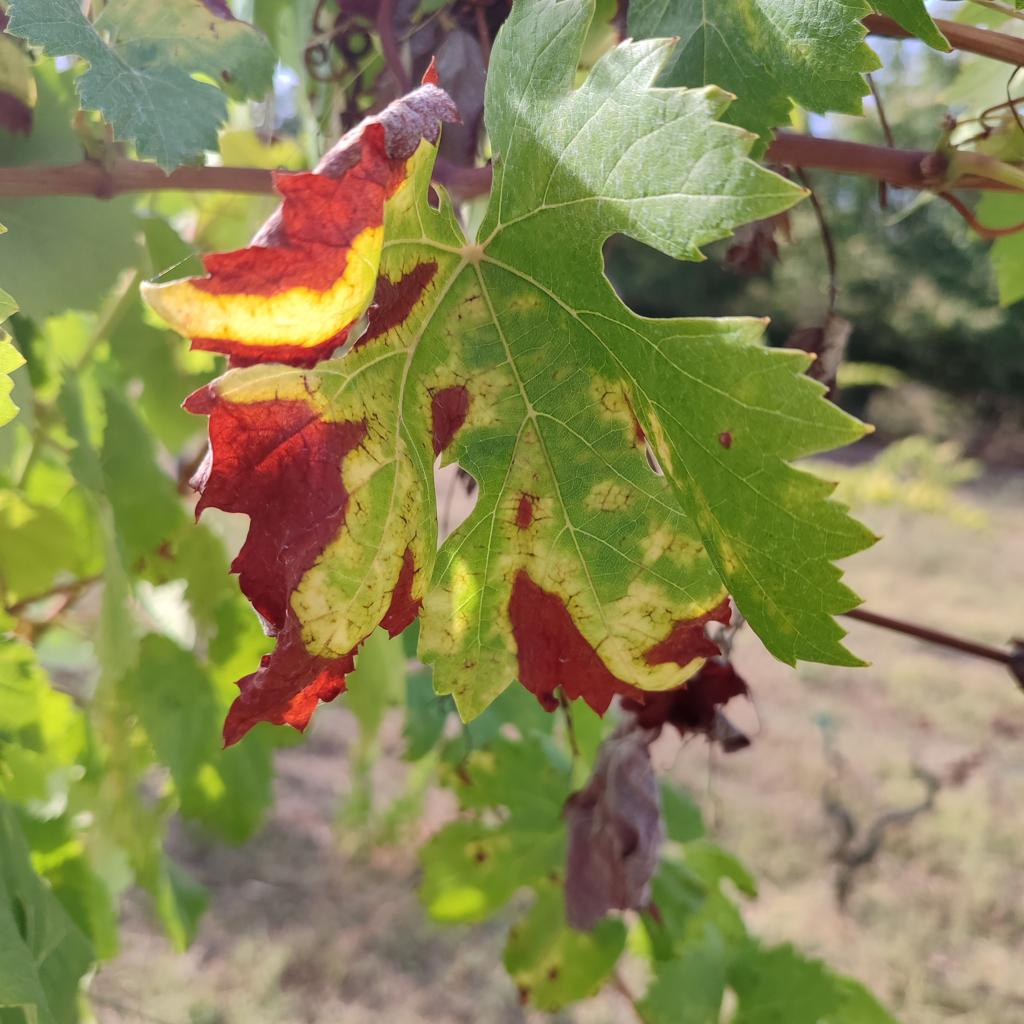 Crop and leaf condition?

grapevine, esca complex
